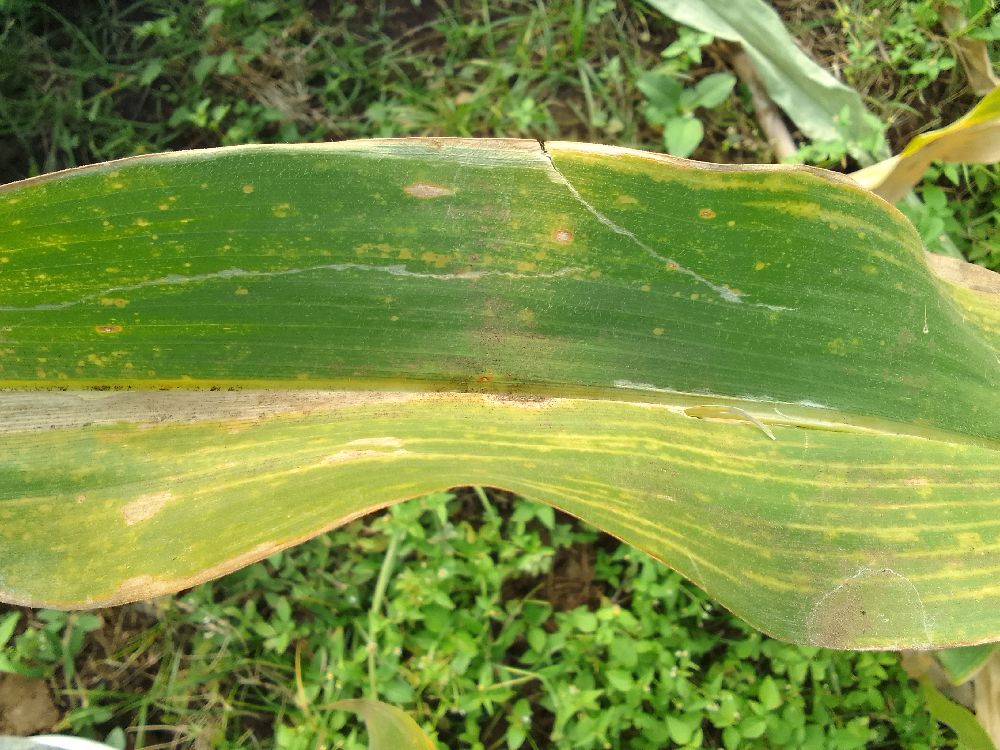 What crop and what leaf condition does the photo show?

maize, maize lethal necrosis
